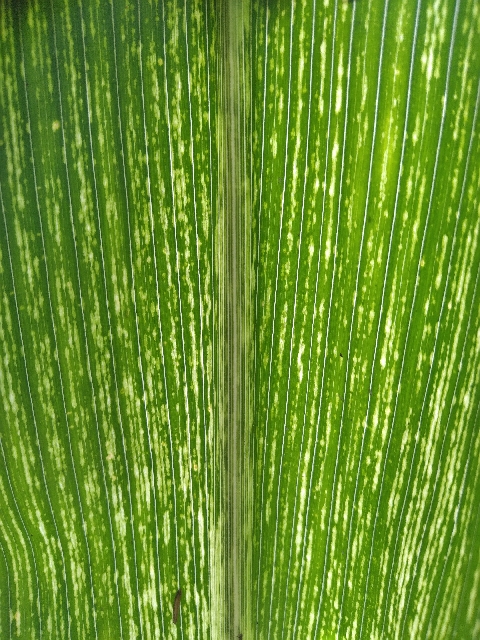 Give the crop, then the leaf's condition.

maize, maize streak virus
